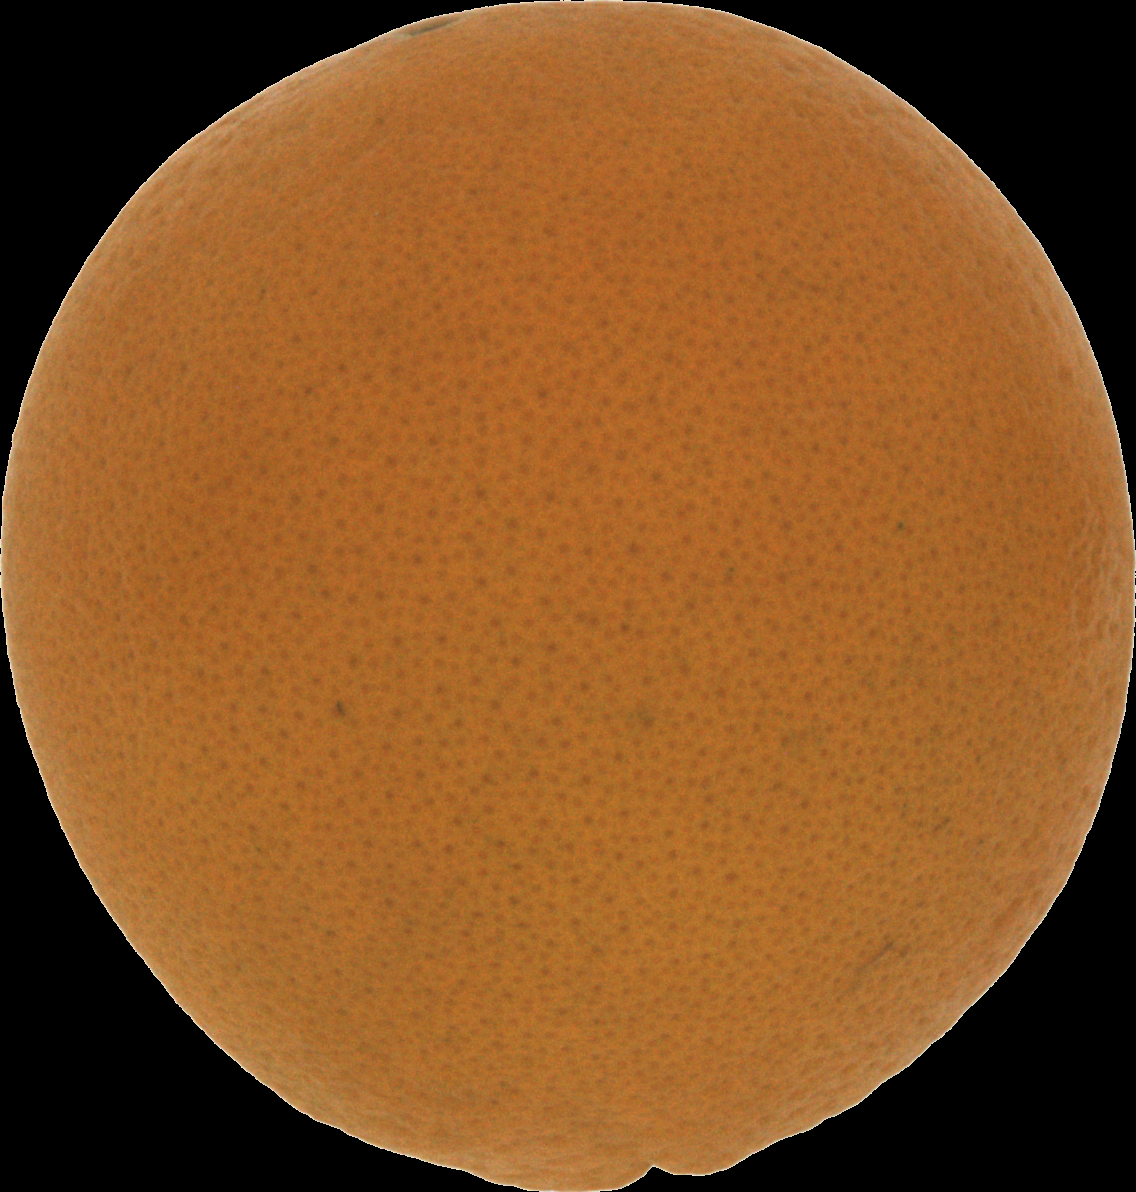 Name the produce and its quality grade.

orange, good
